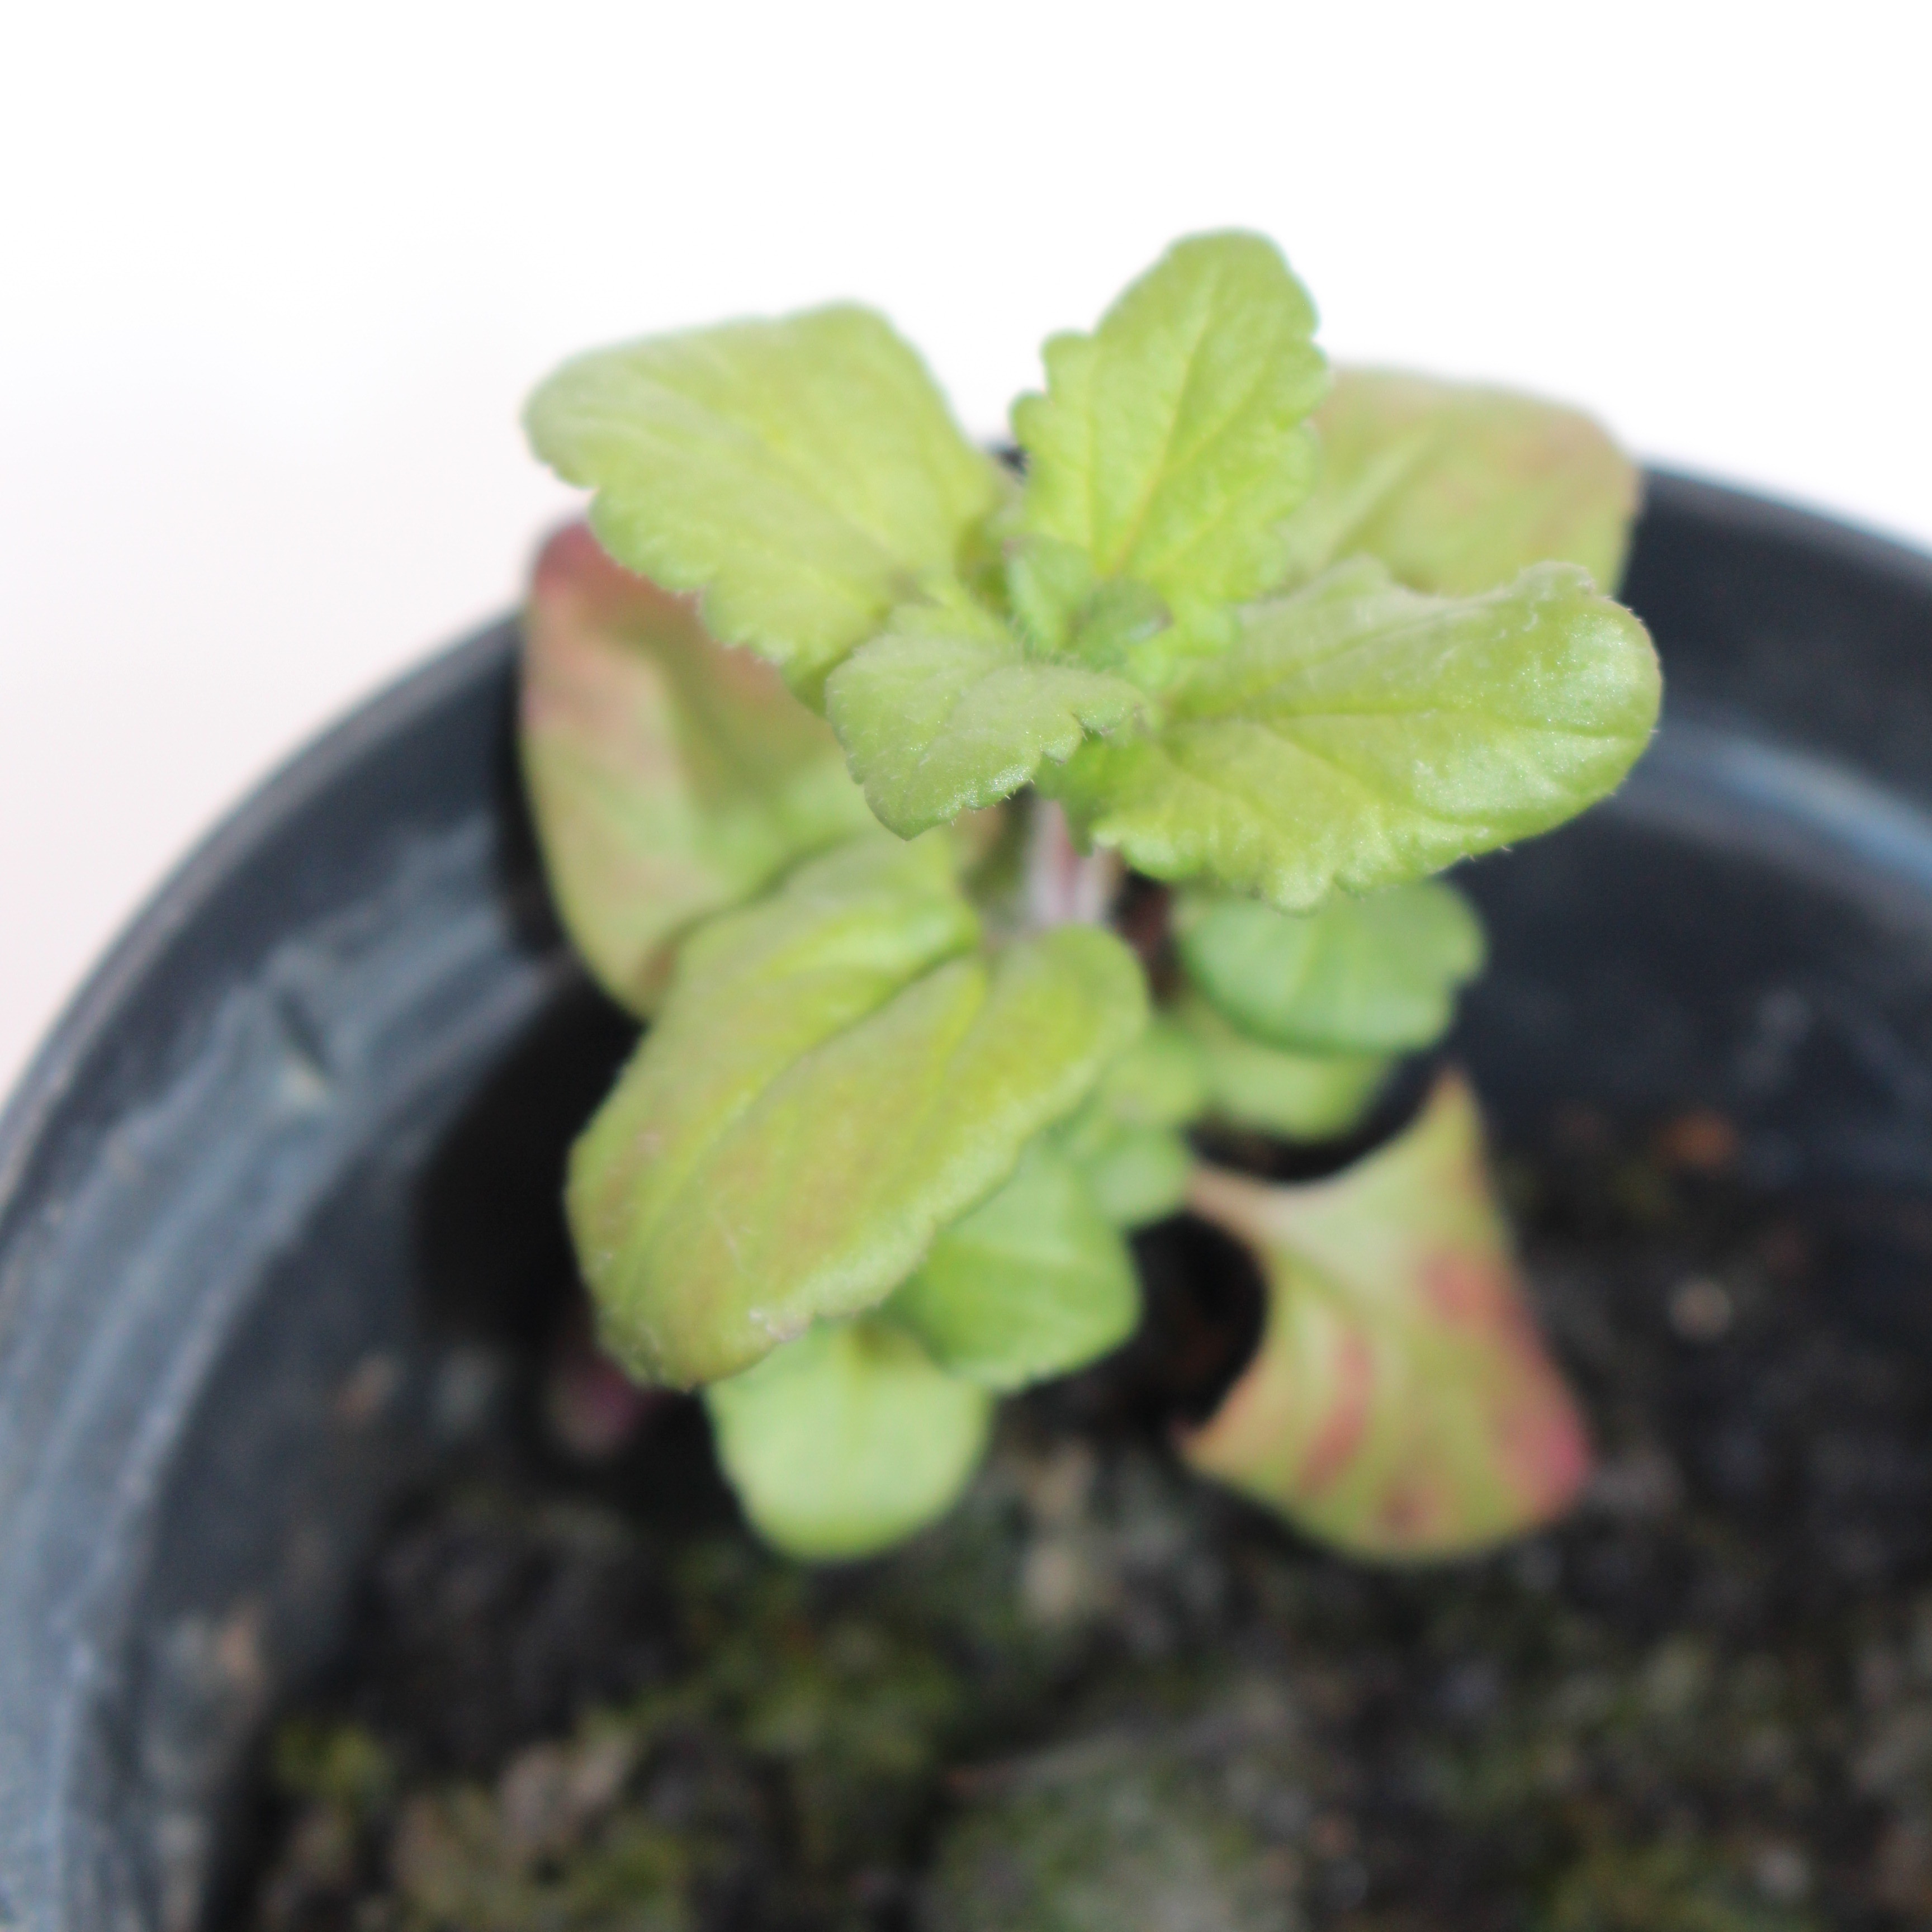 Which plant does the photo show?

Veronica persica
